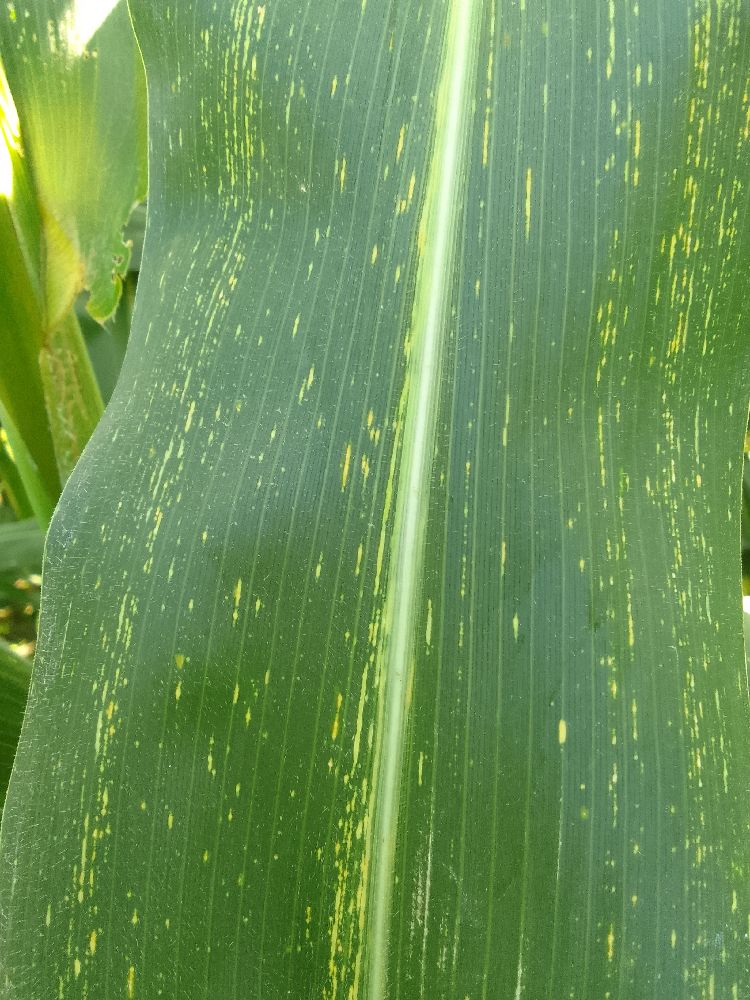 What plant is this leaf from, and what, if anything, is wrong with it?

maize, maize streak virus
